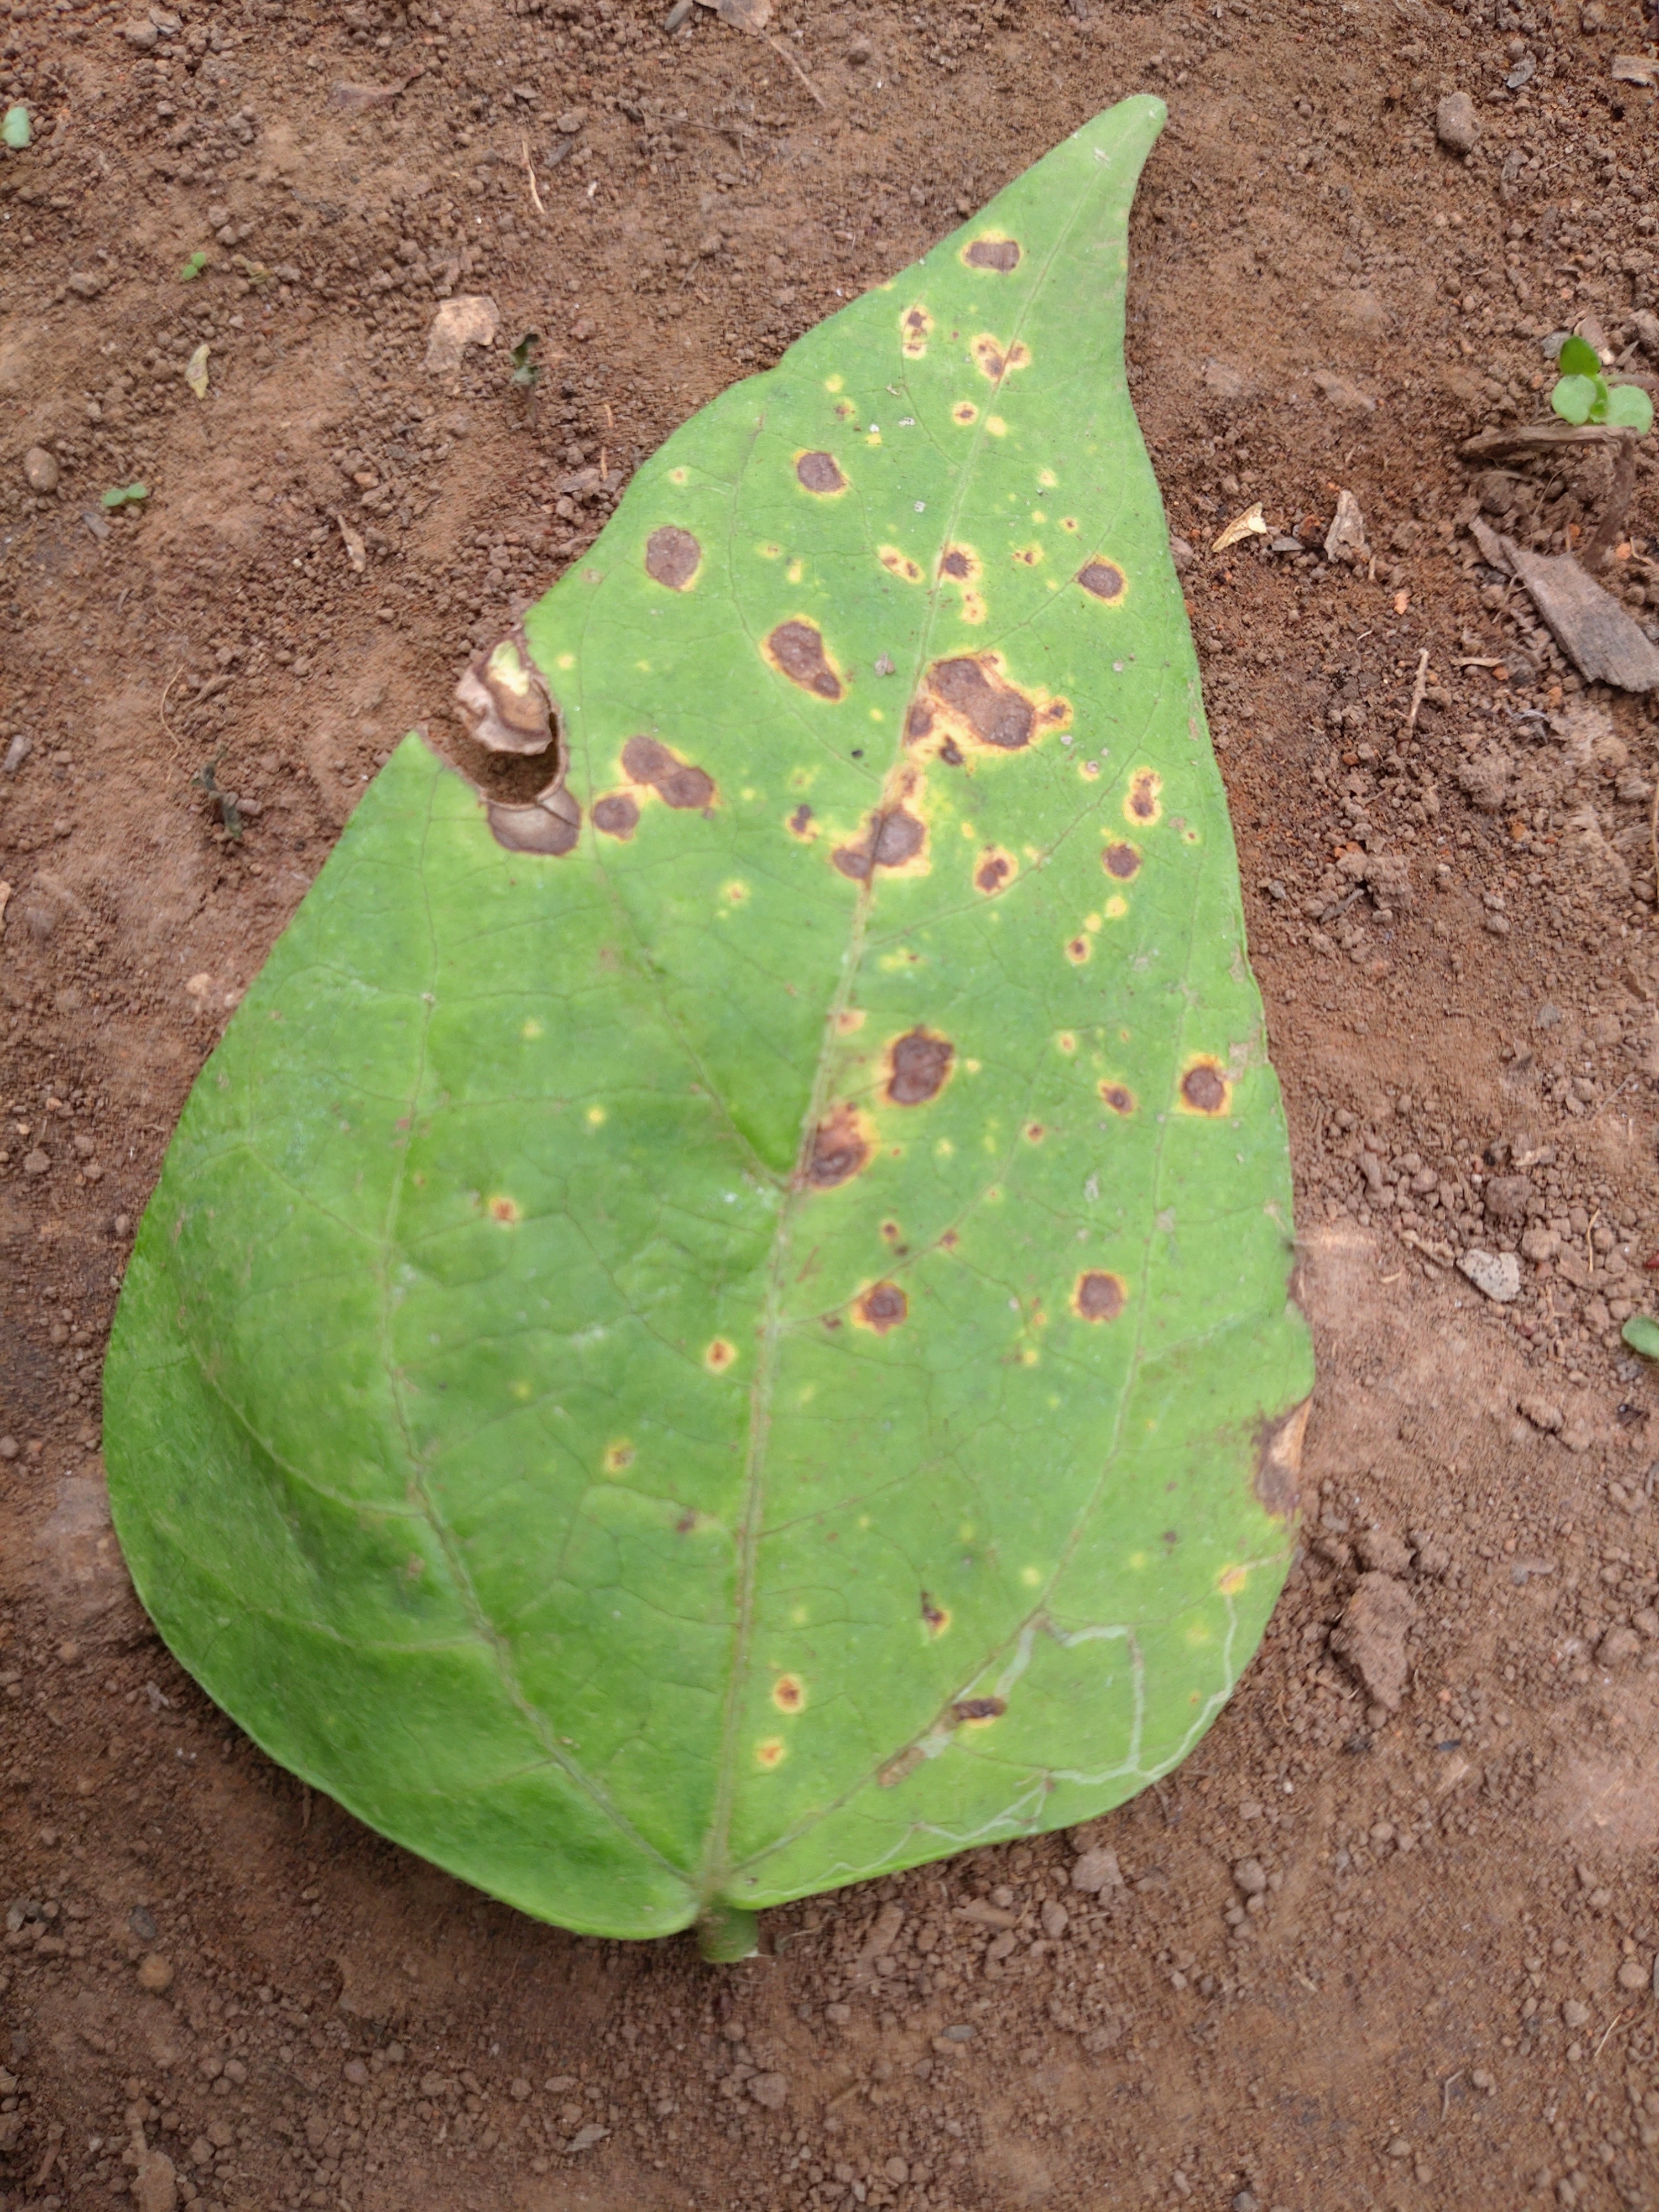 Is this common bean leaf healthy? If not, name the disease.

rust
